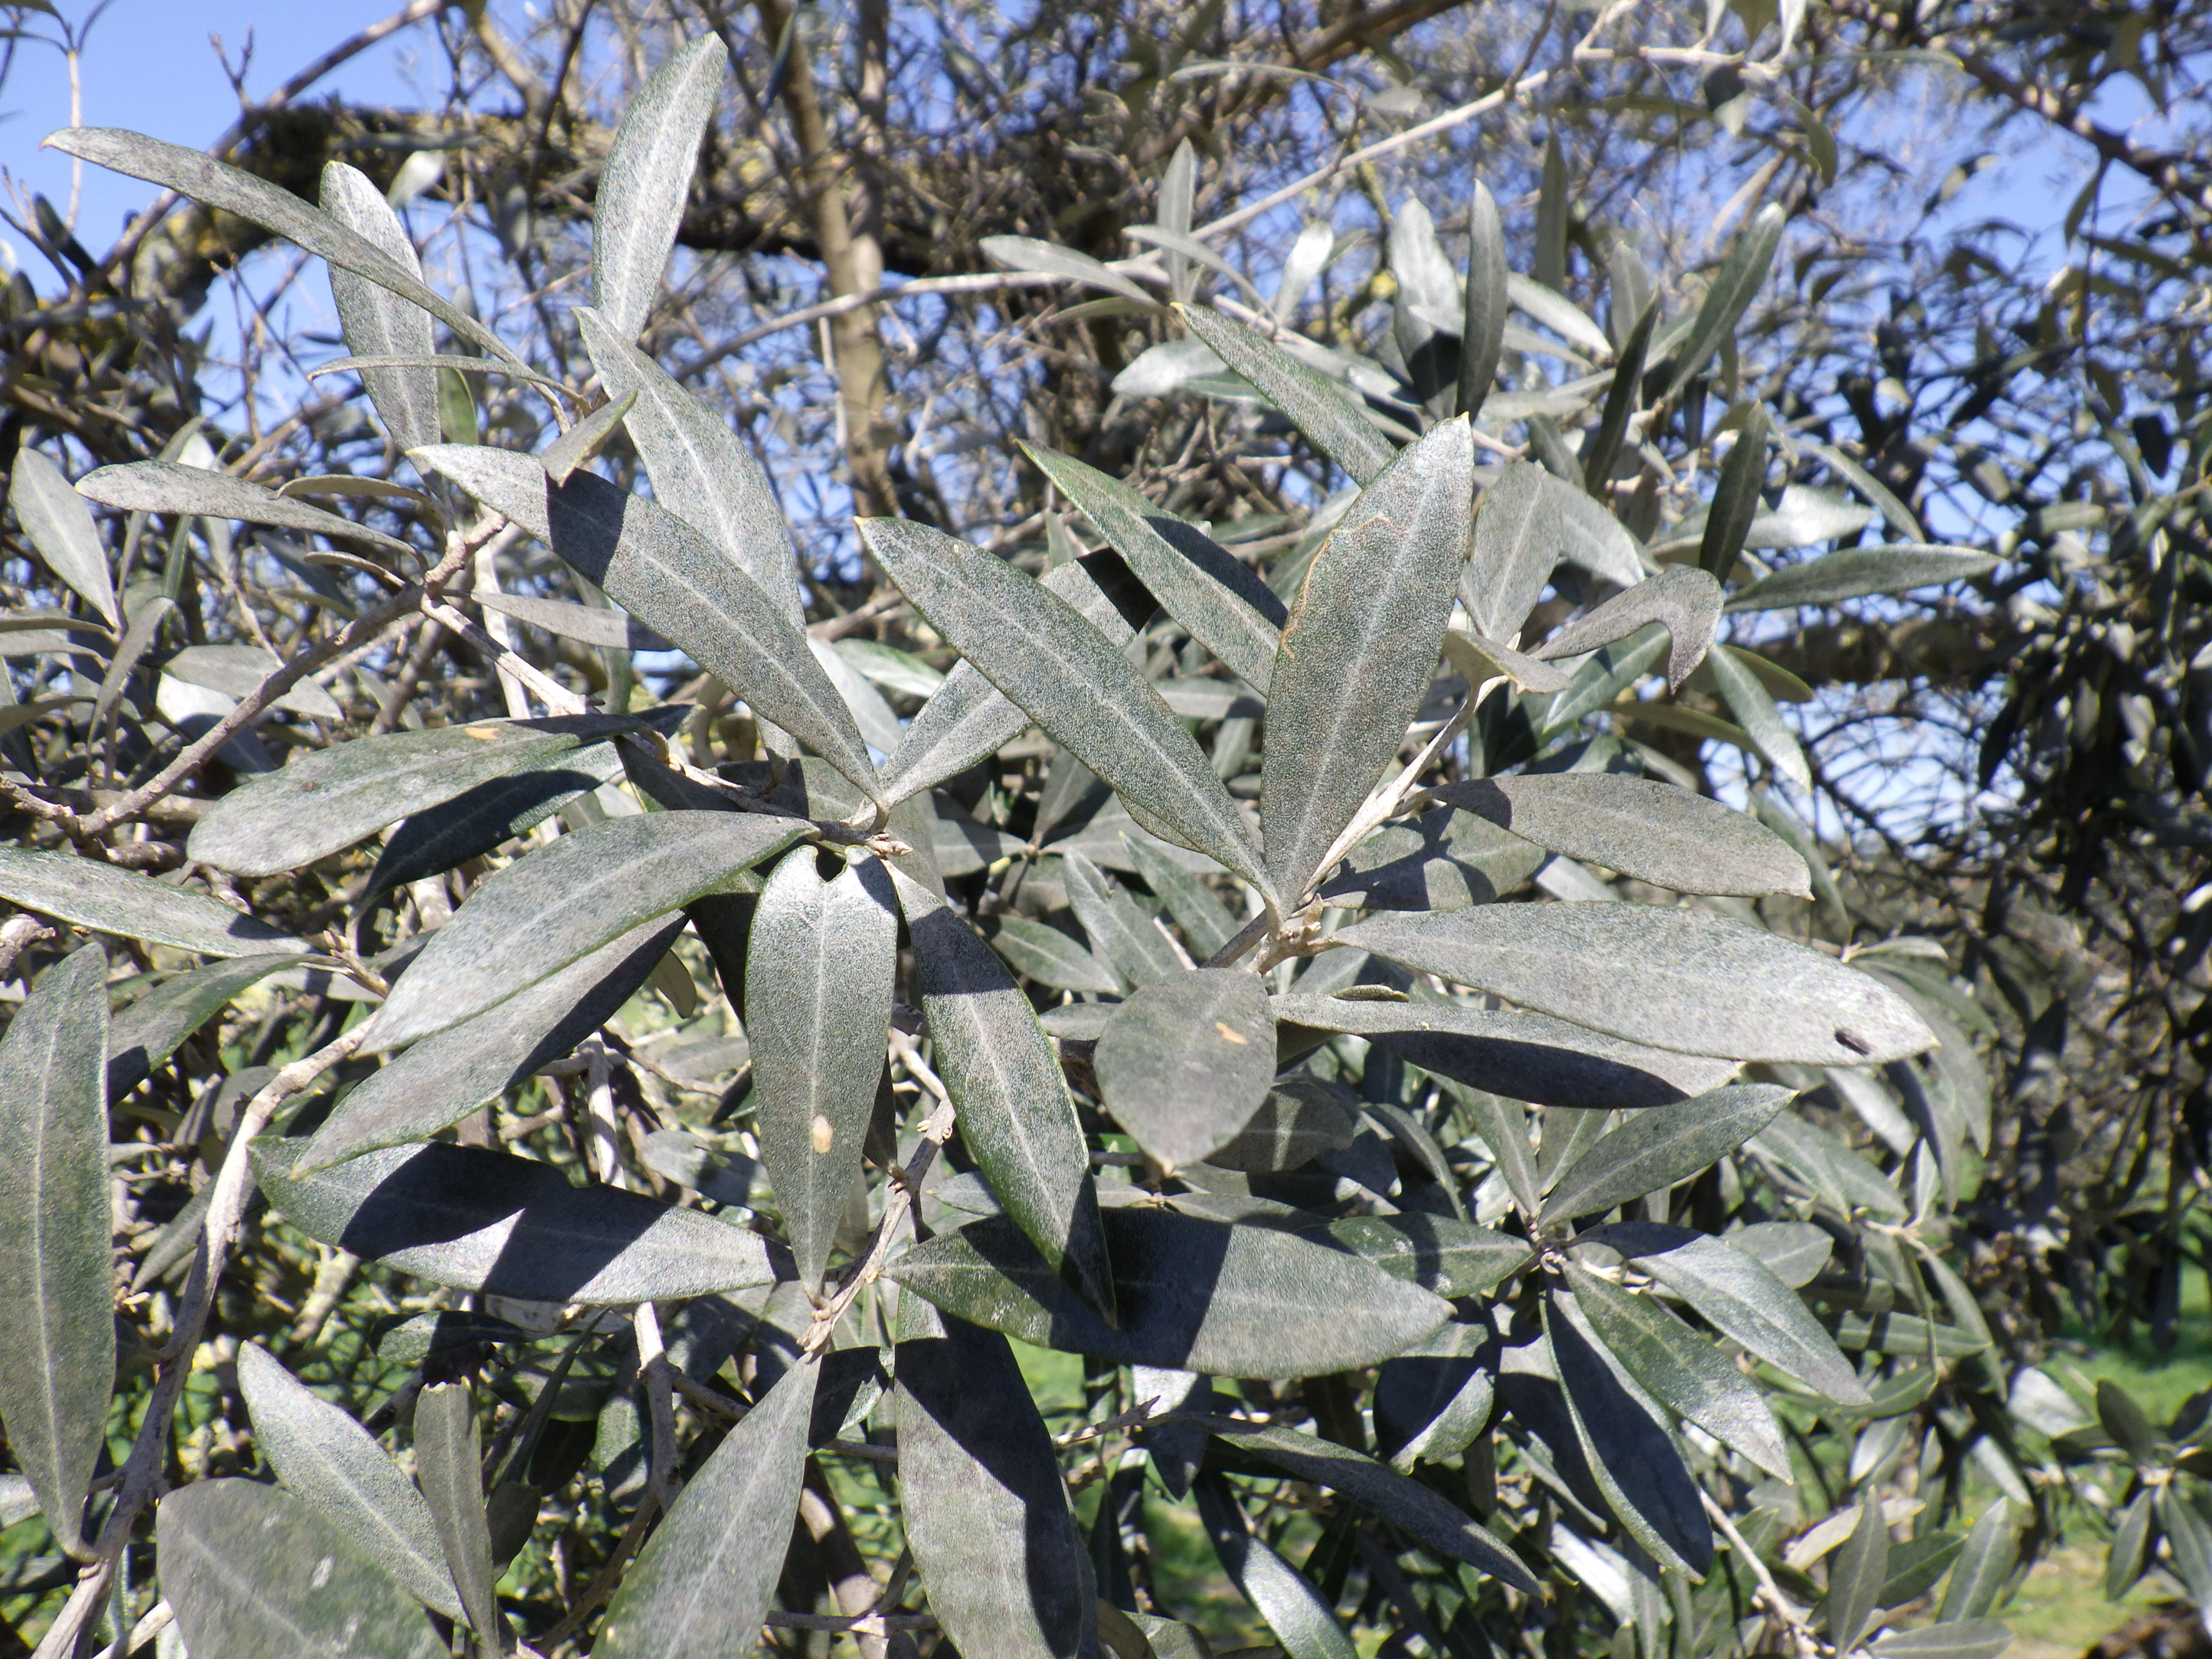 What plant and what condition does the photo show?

olive, healthy
